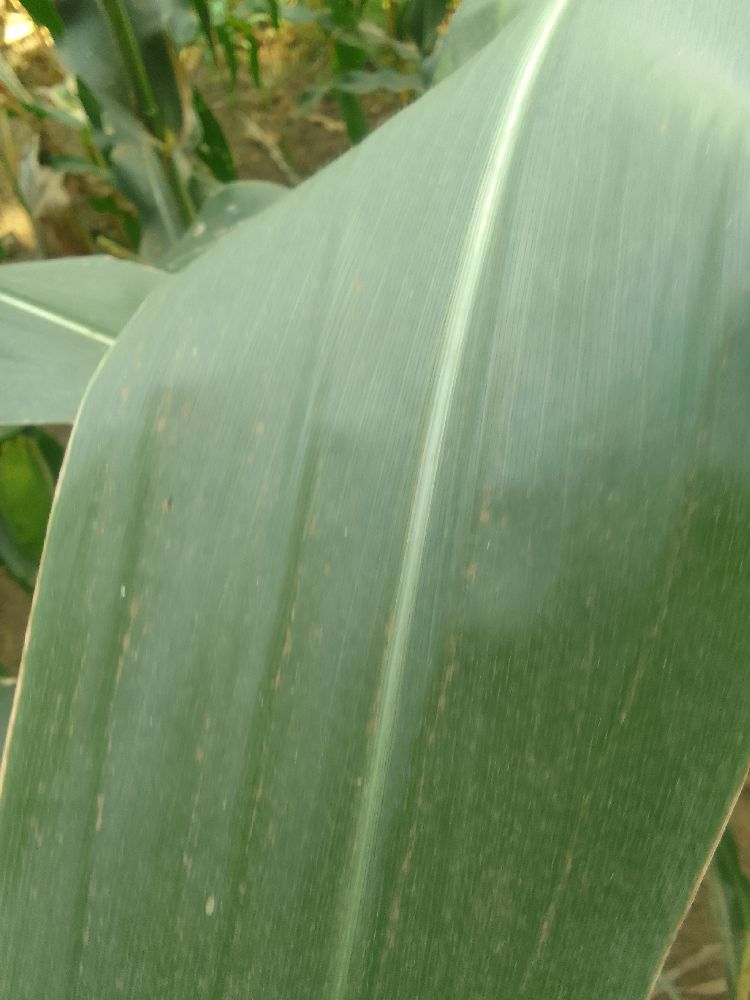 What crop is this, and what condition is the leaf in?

maize, healthy
